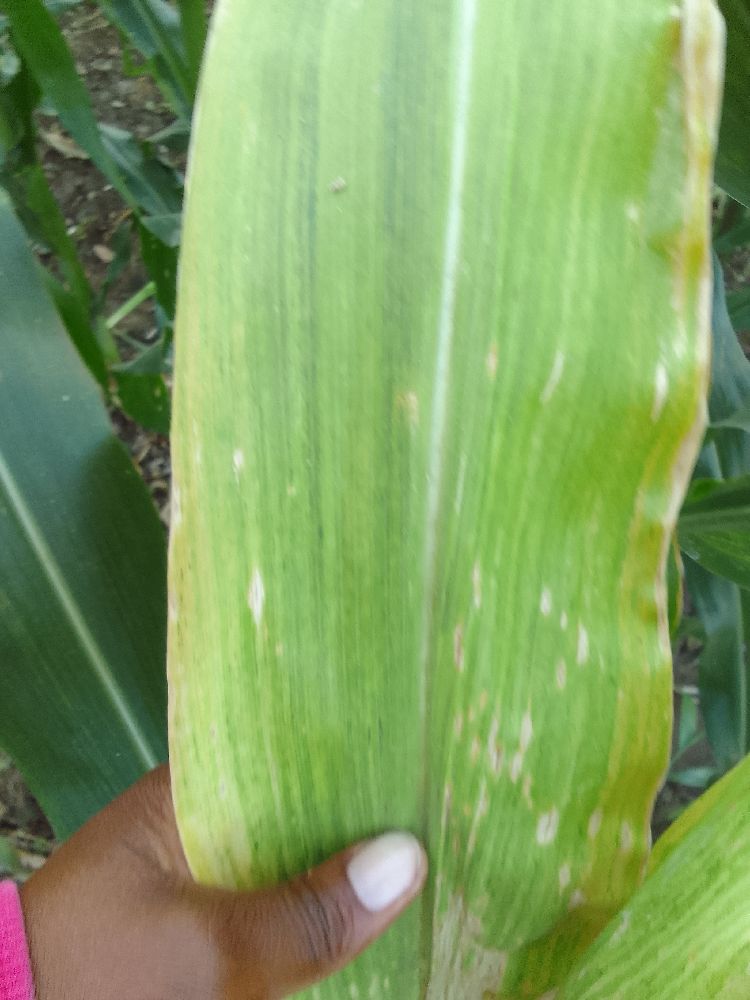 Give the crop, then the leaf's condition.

maize, maize lethal necrosis
